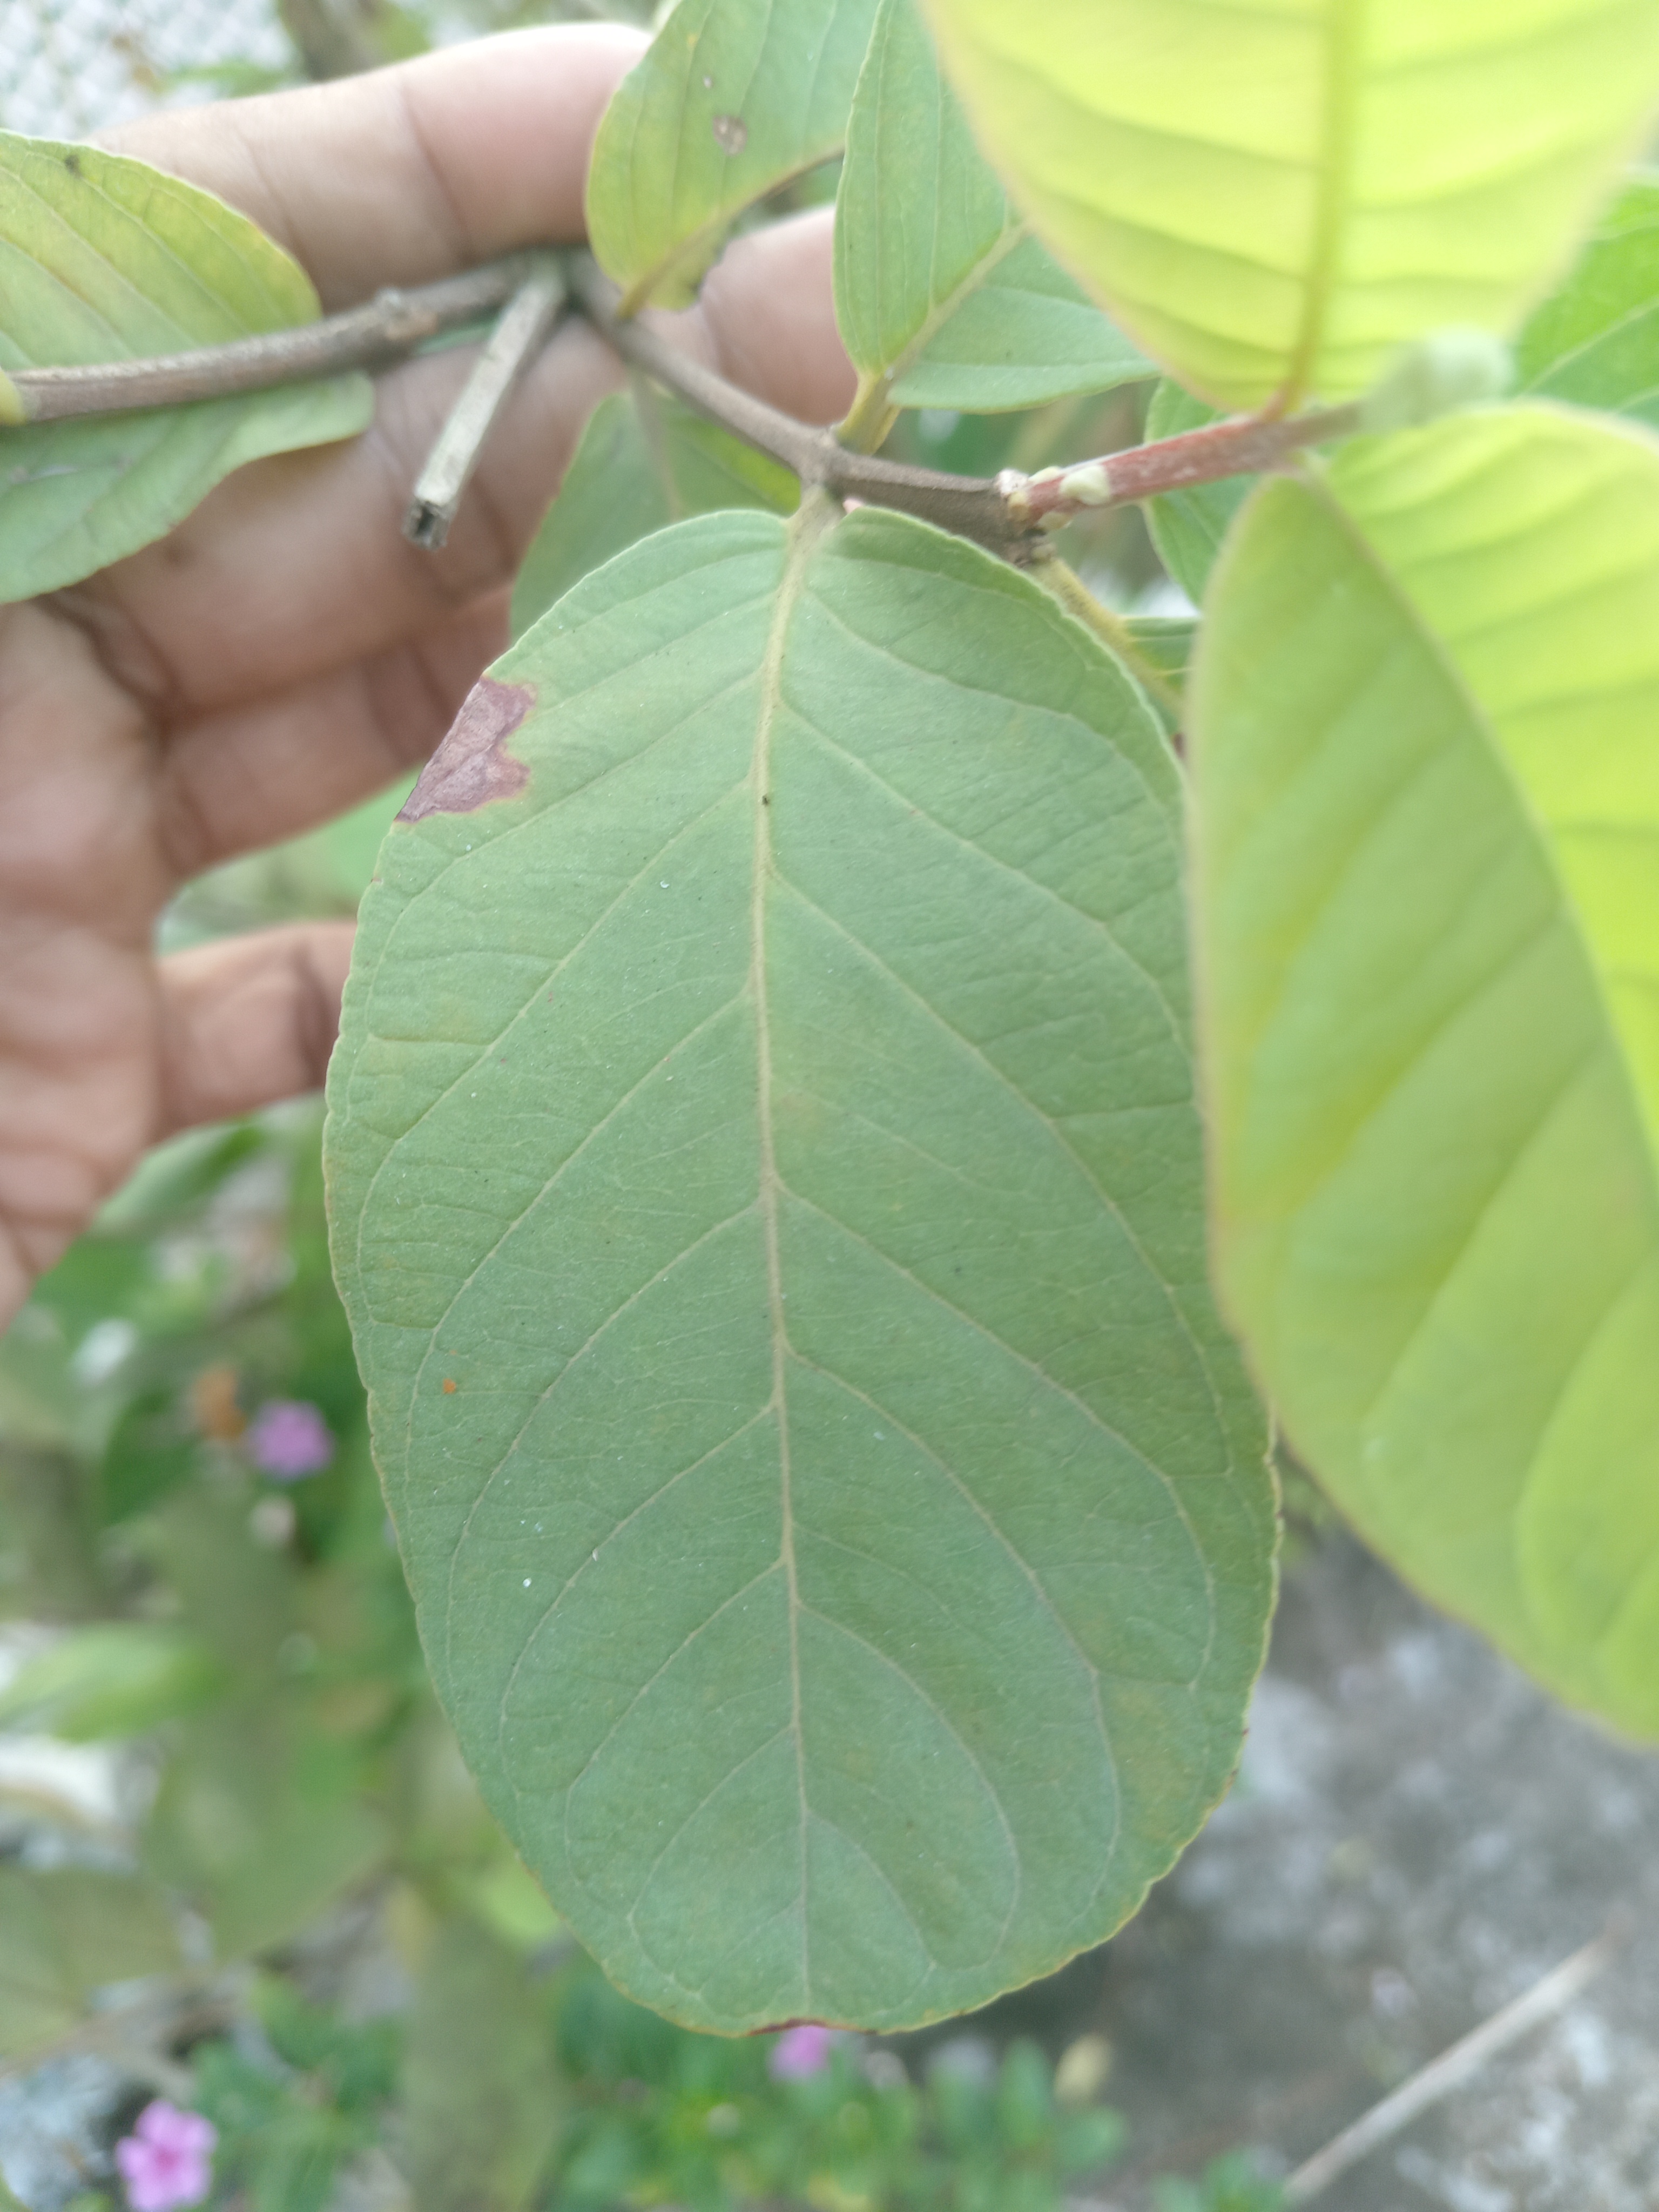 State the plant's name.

guava
